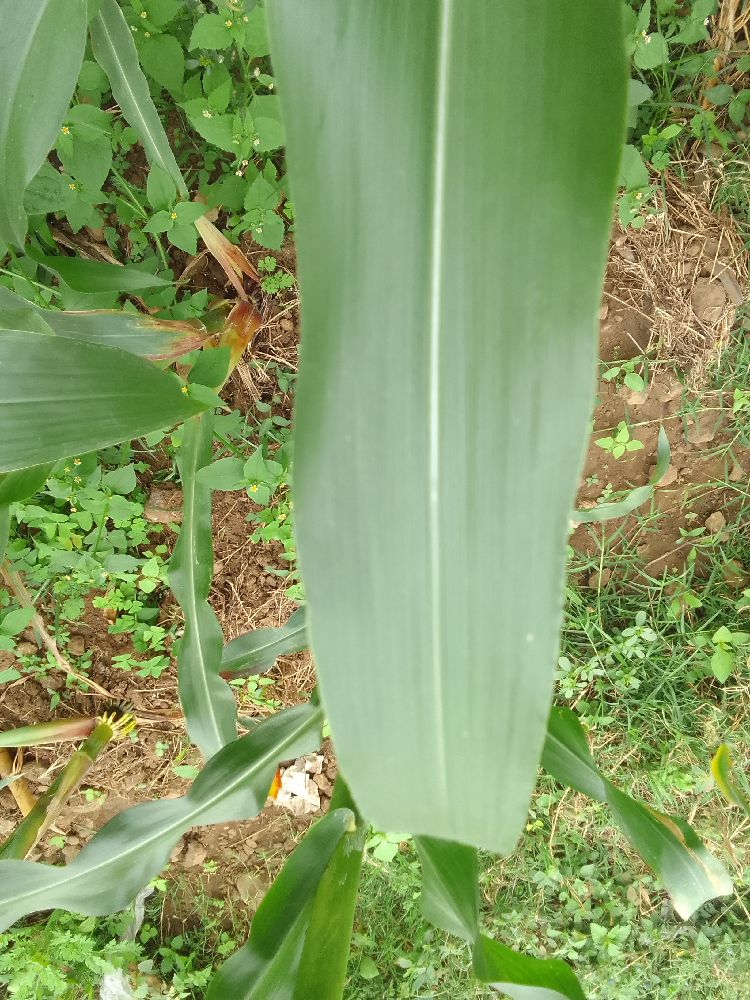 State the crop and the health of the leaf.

maize, healthy
